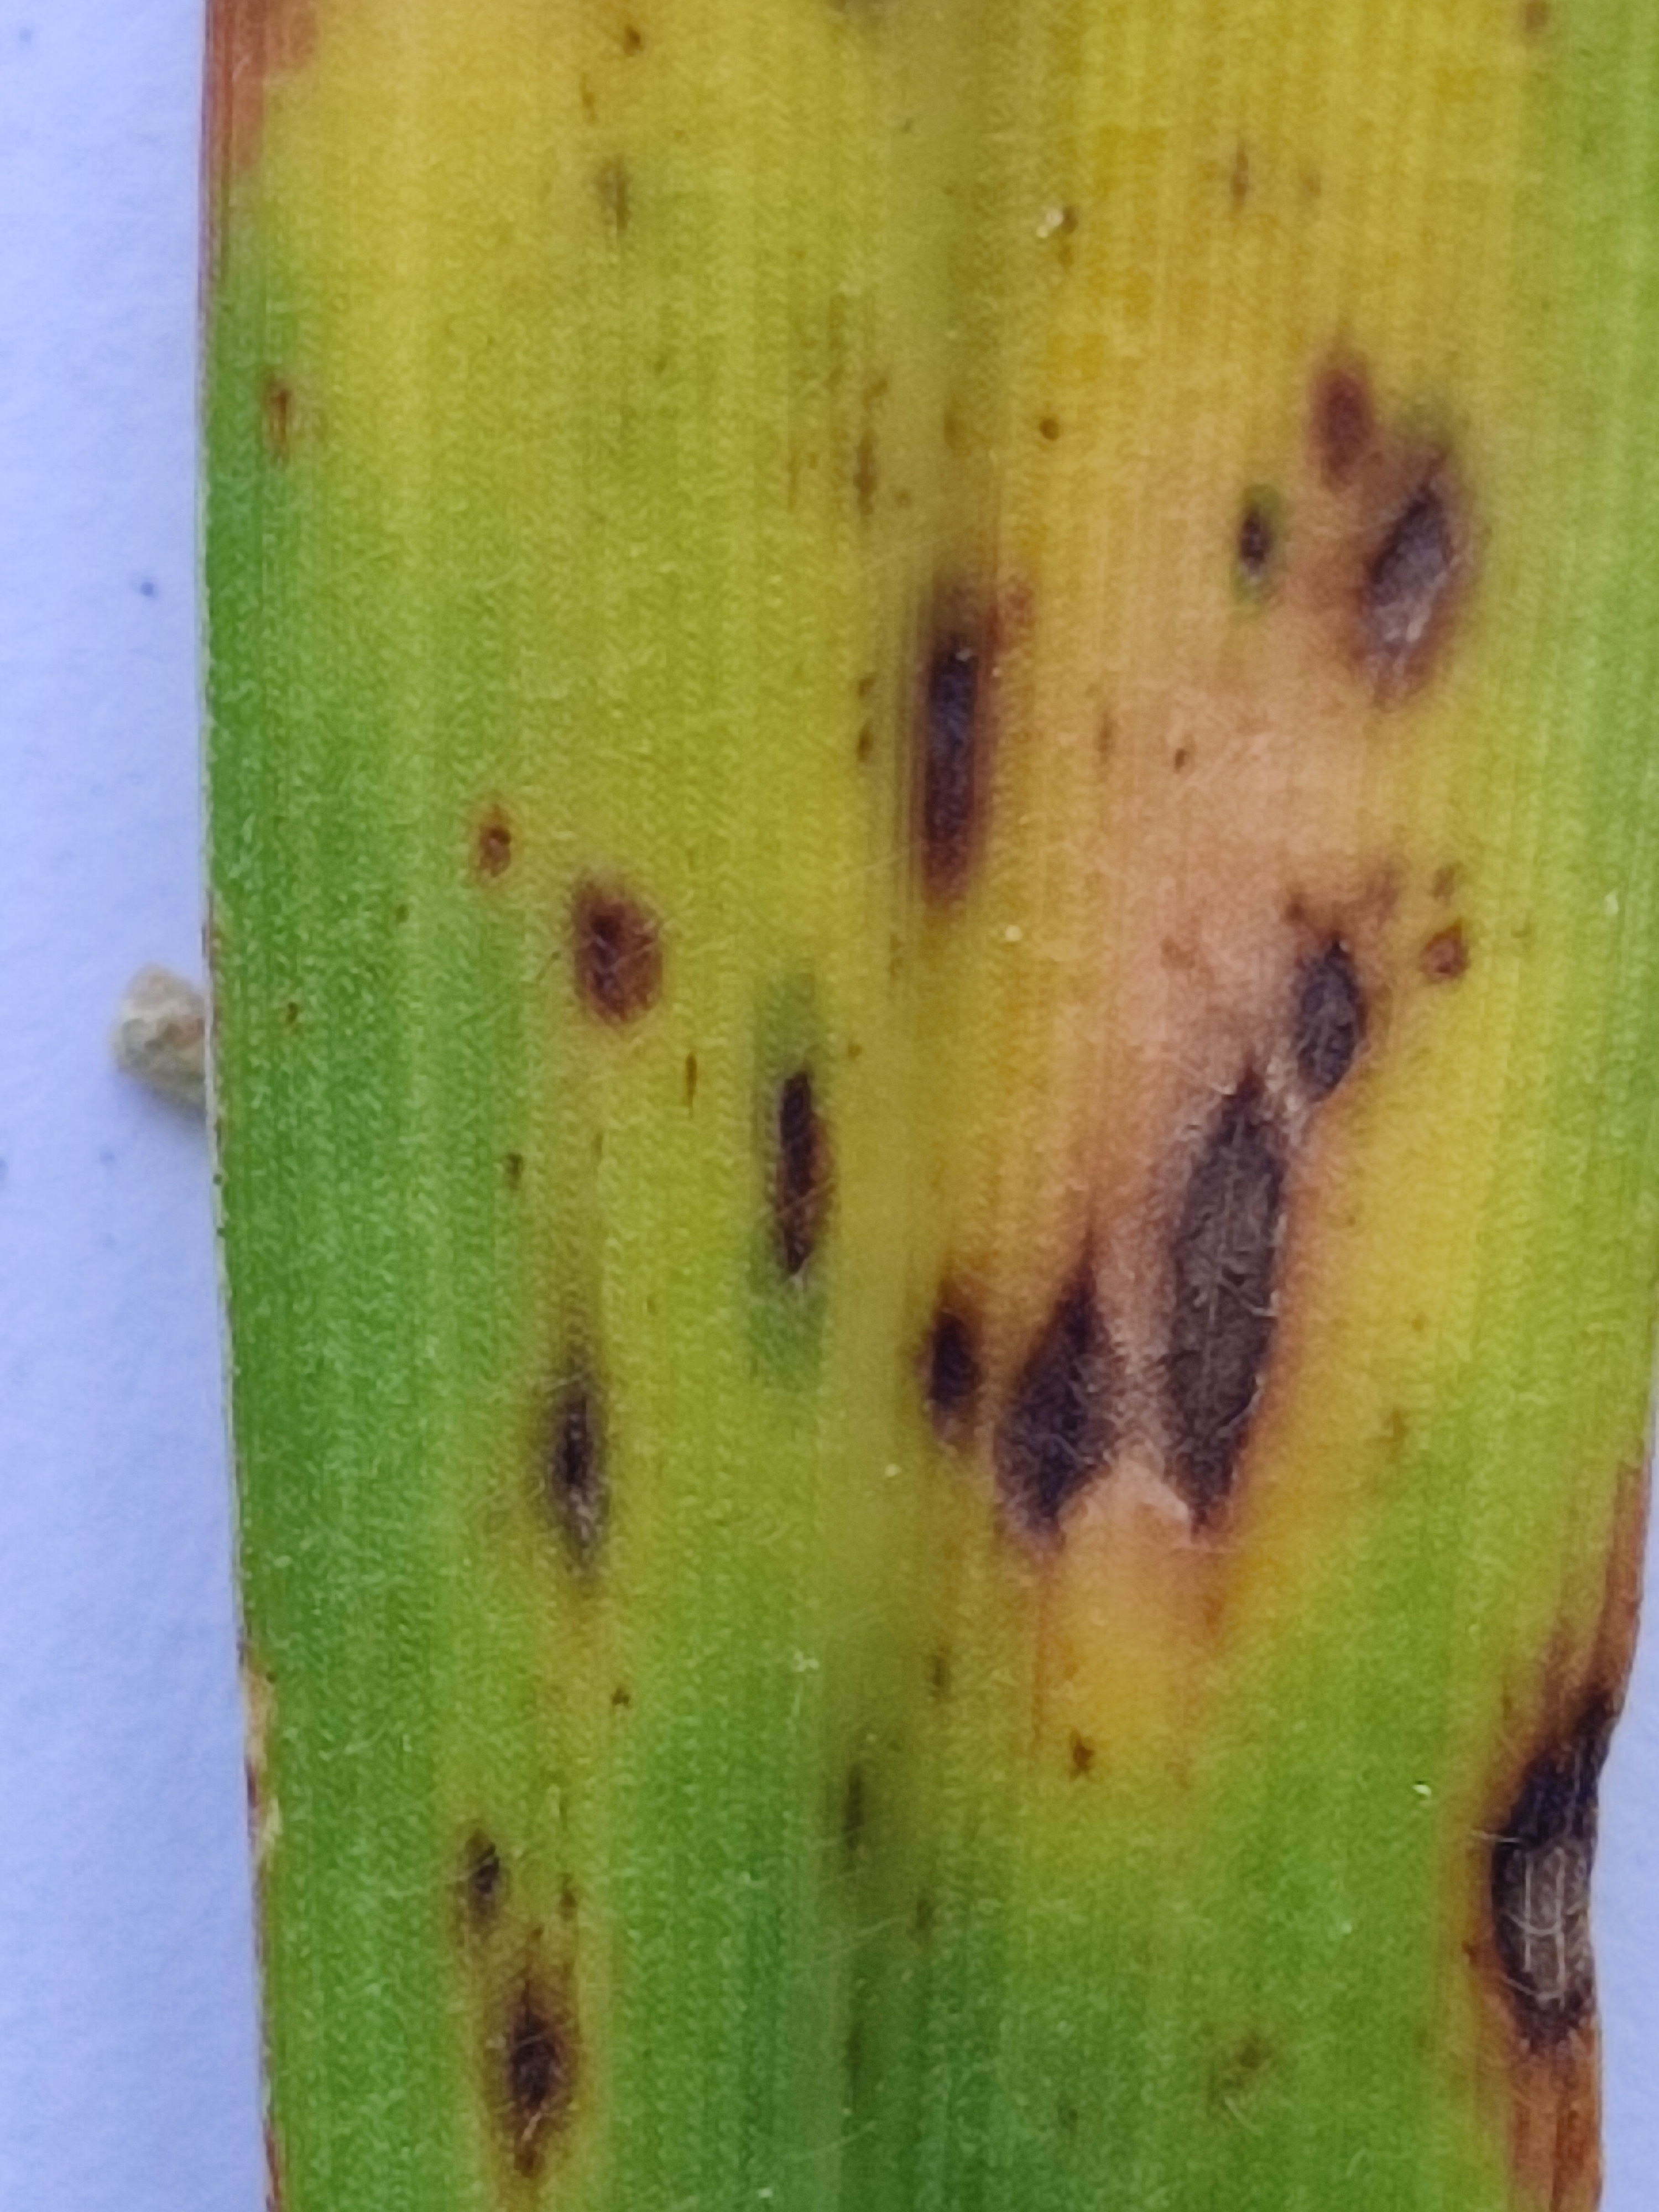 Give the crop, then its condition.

pearl millet, pyricularia sp.
